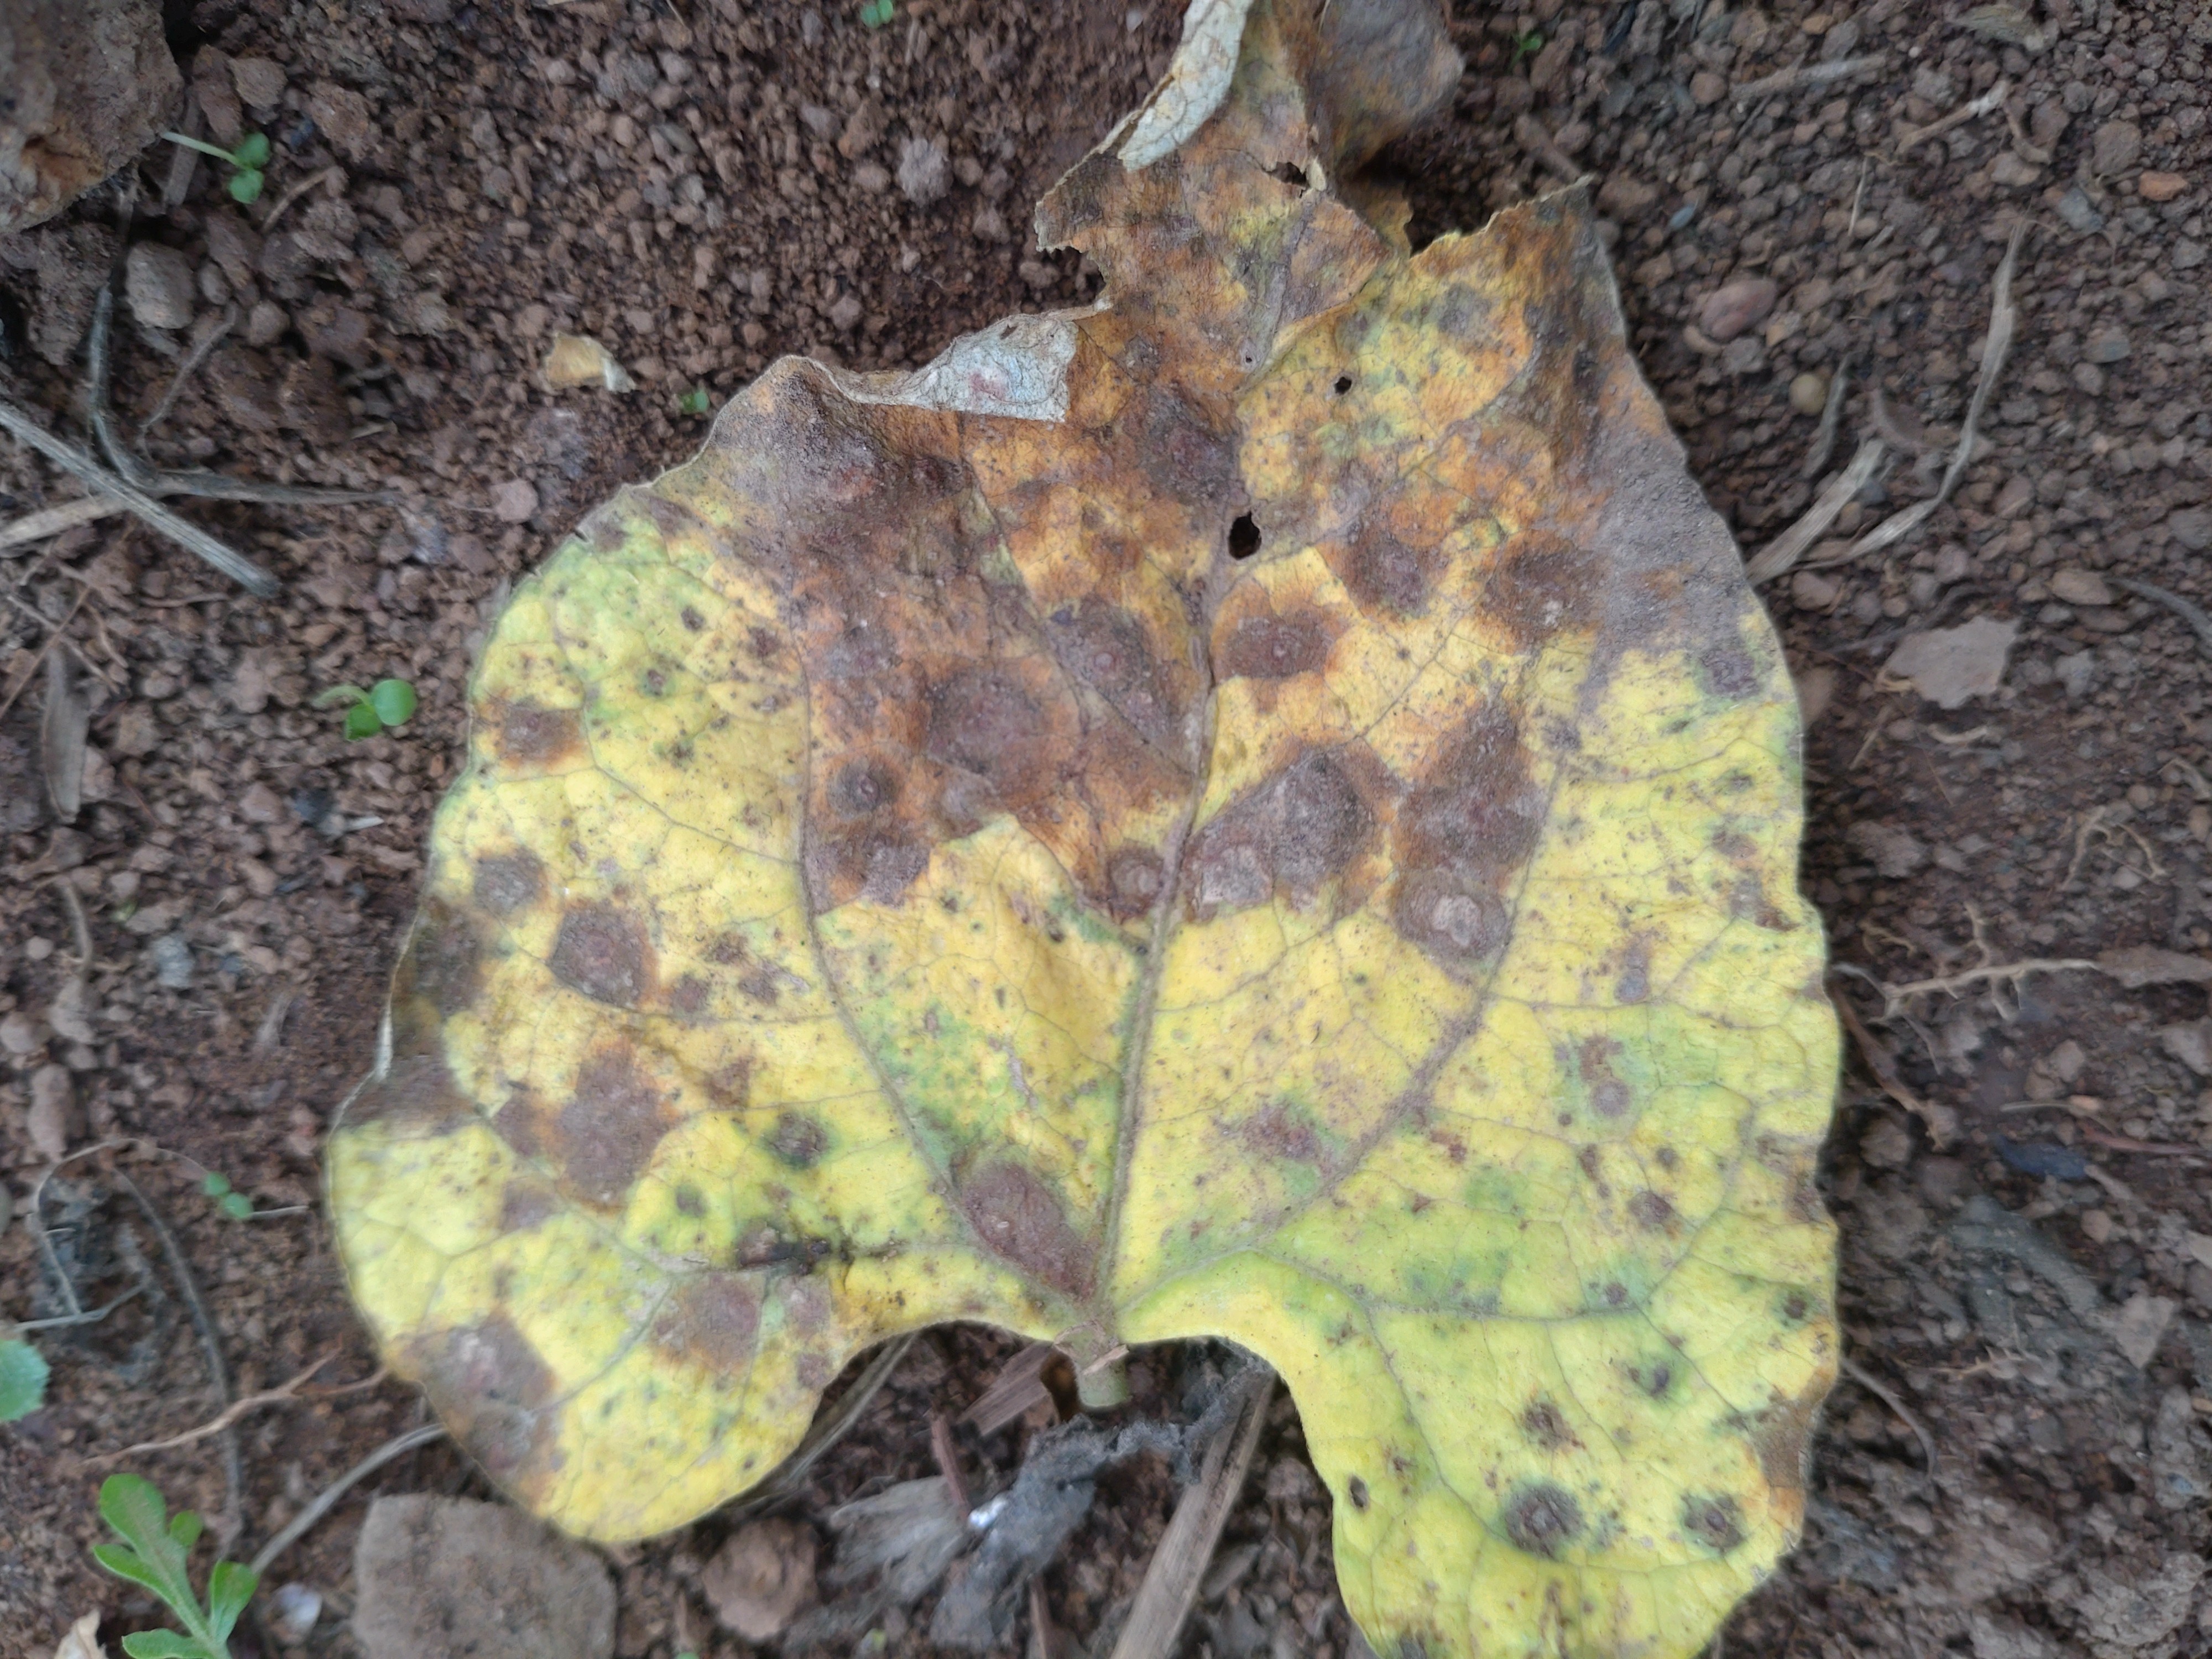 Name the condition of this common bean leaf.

rust
